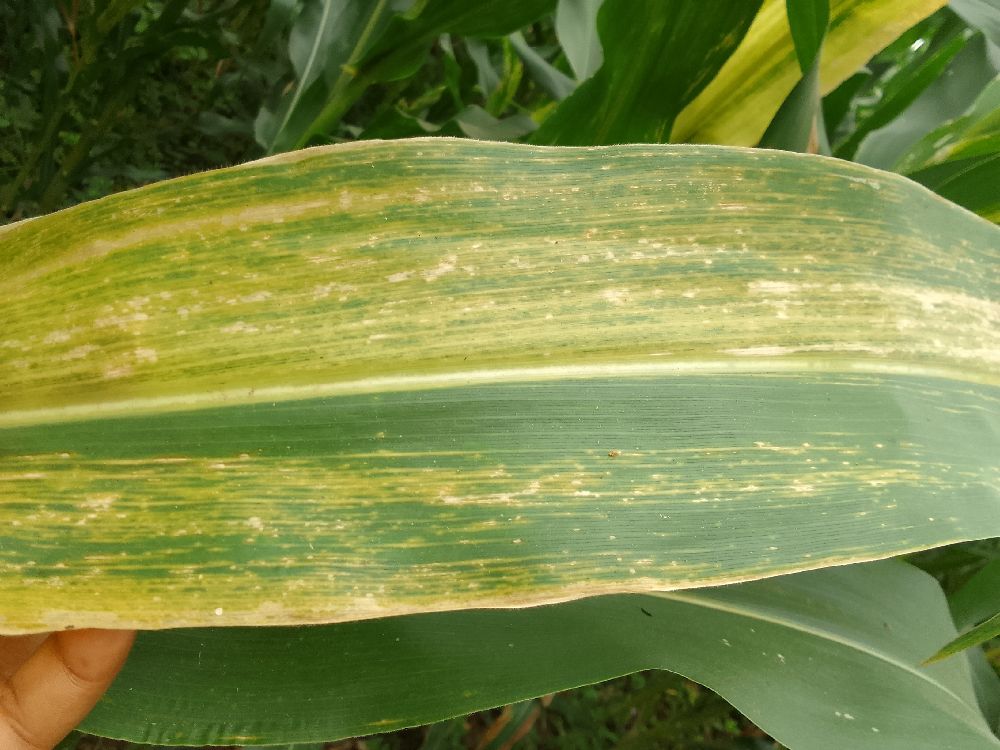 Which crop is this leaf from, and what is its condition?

maize, maize lethal necrosis
